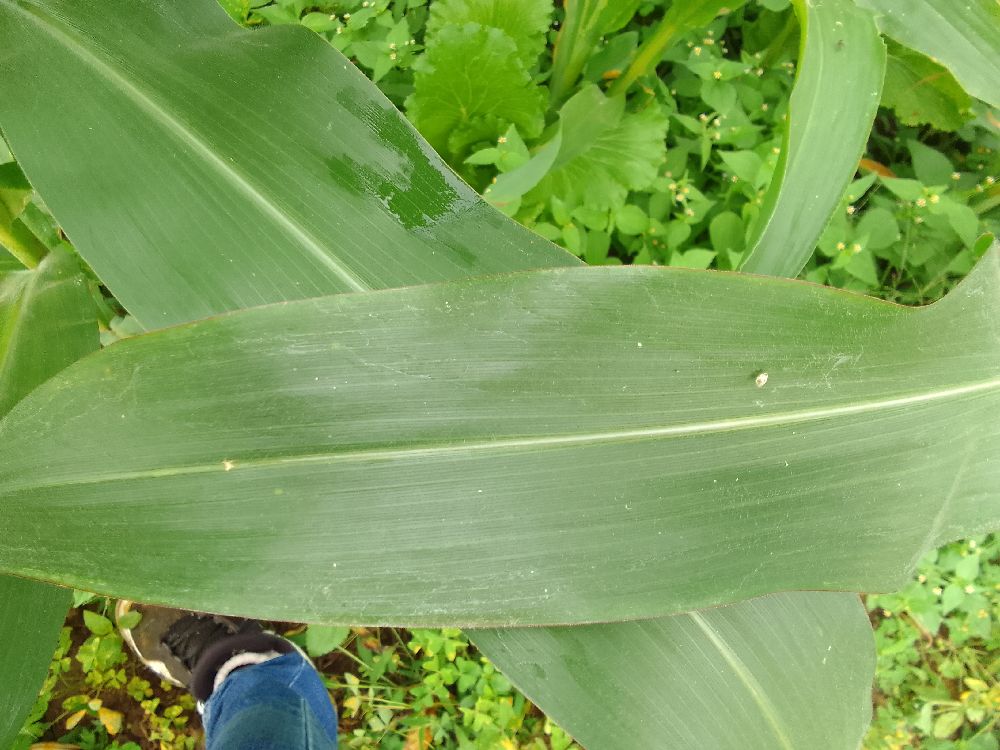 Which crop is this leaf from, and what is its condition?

maize, healthy
